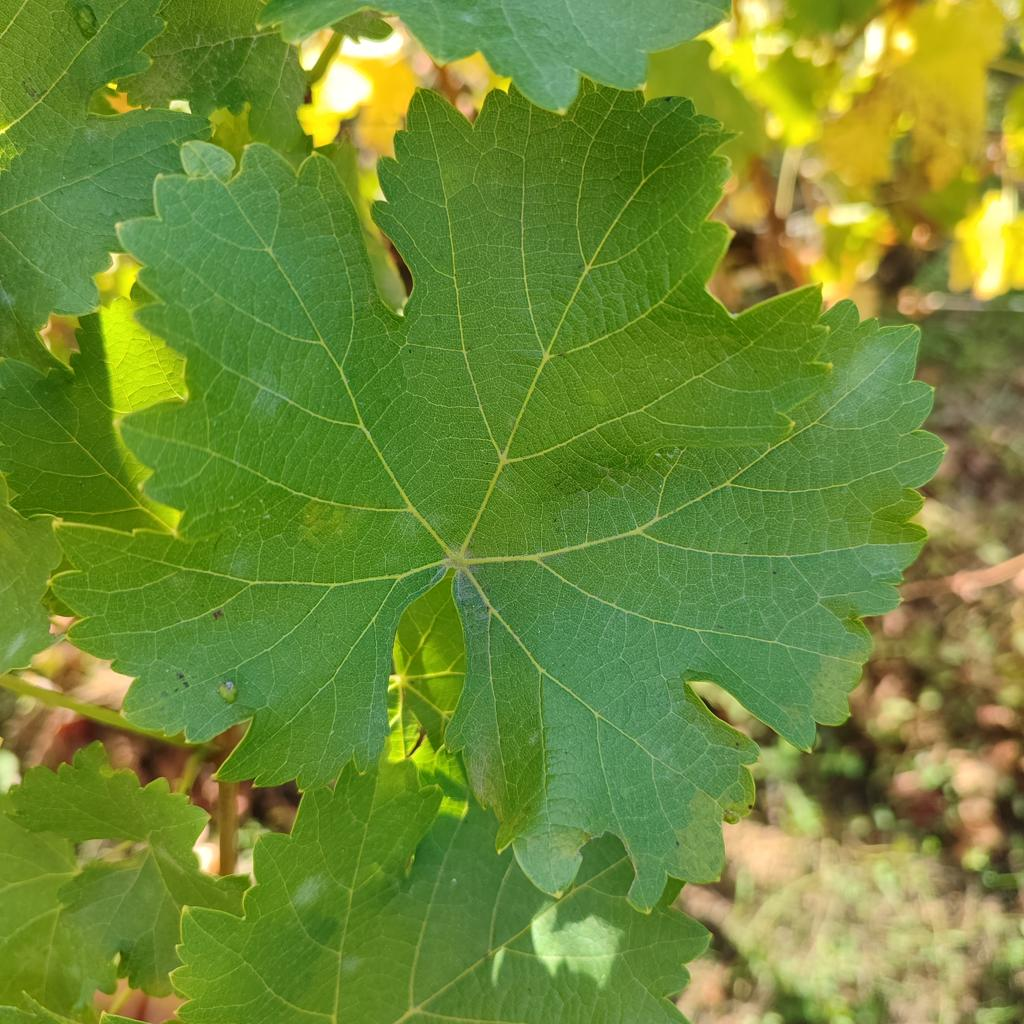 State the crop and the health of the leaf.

grapevine, powdery mildew
